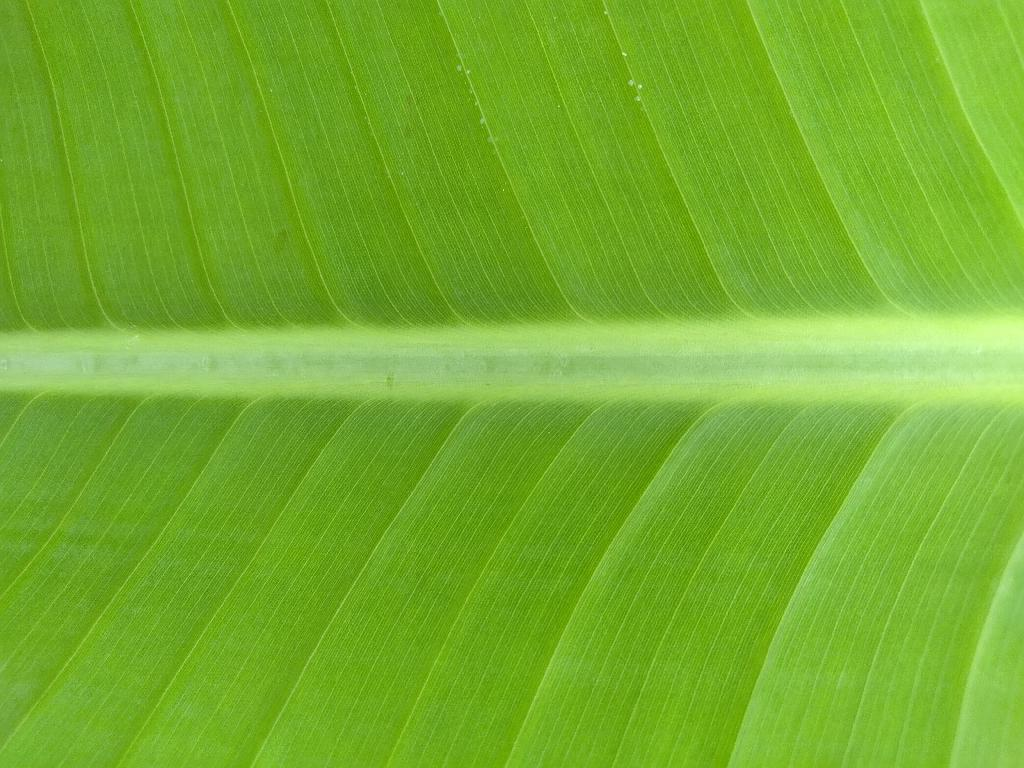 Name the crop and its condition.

banana, healthy
